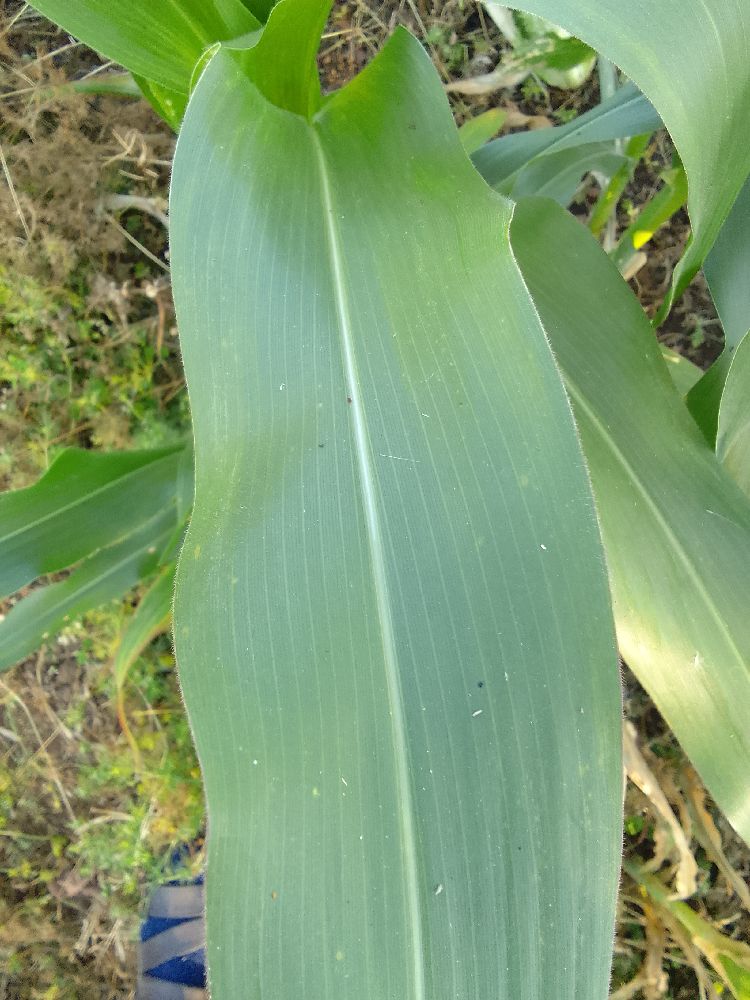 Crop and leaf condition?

maize, healthy
